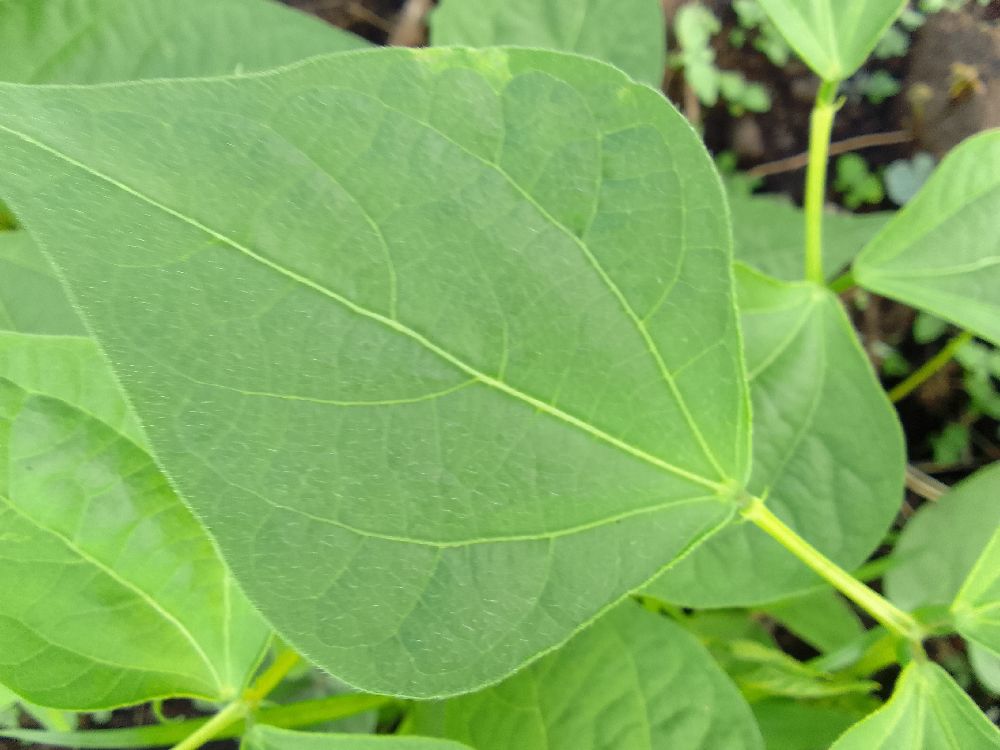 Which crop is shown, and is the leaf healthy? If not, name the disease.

common bean, healthy
